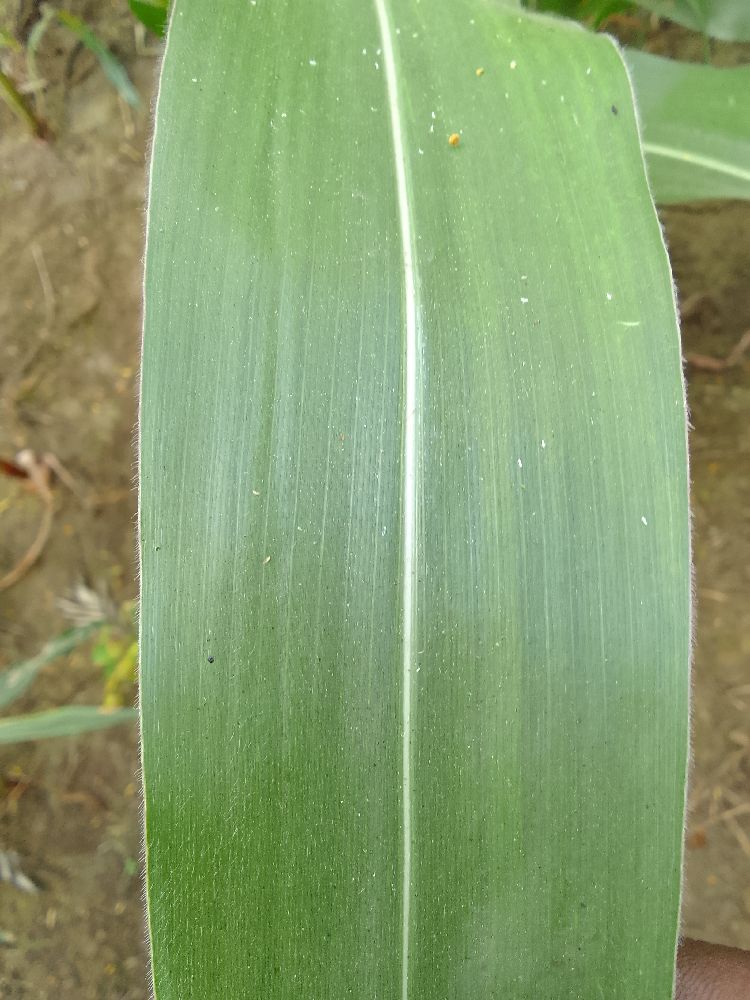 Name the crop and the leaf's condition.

maize, healthy
